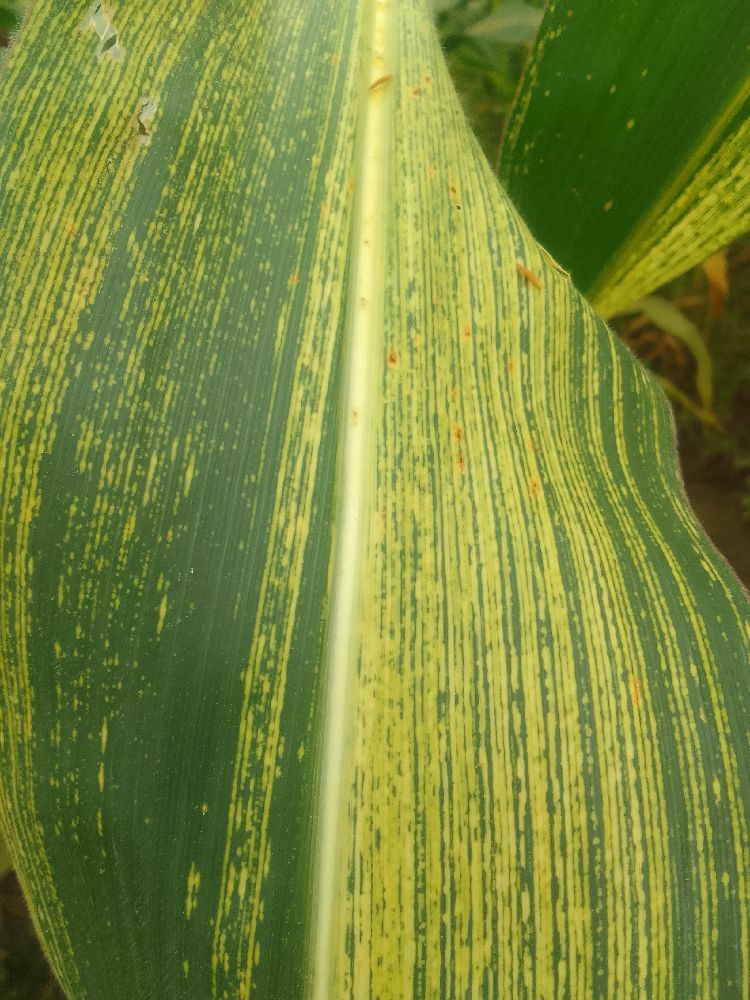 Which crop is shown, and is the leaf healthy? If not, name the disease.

maize, maize streak virus
